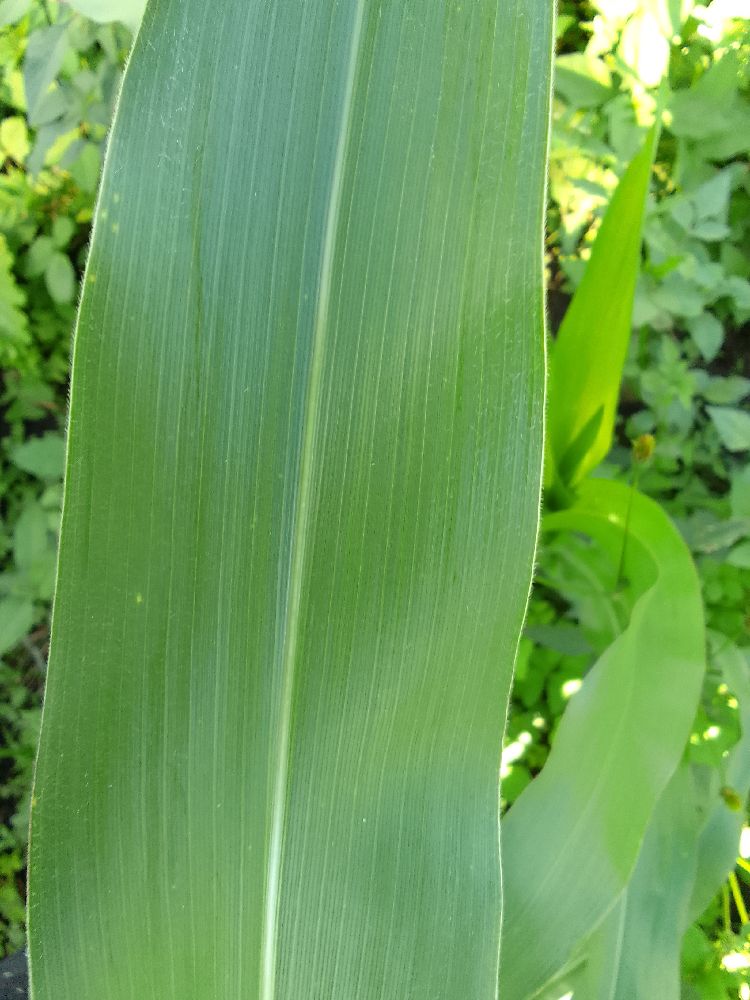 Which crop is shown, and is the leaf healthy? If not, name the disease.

maize, healthy
